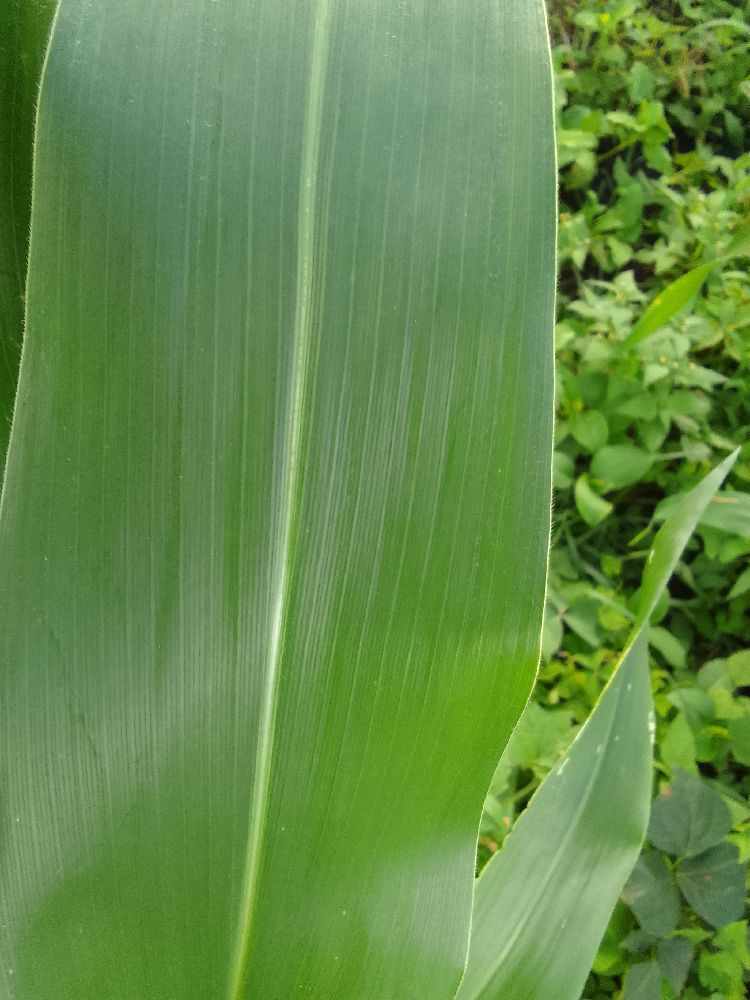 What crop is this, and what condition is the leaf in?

maize, healthy
